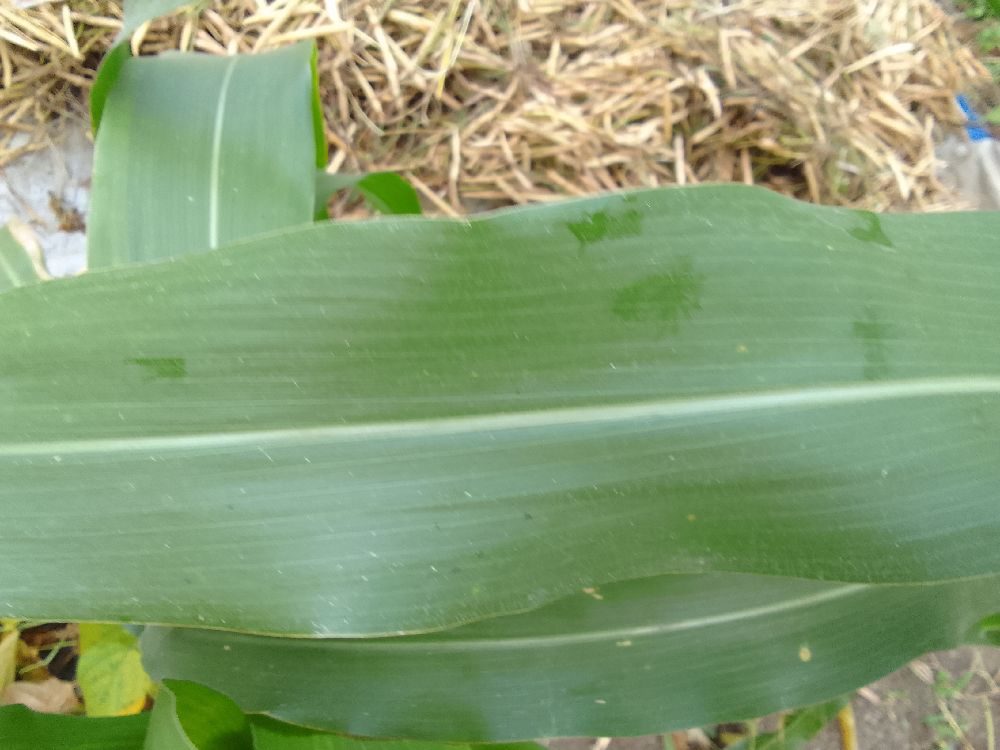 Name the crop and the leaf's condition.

maize, healthy
